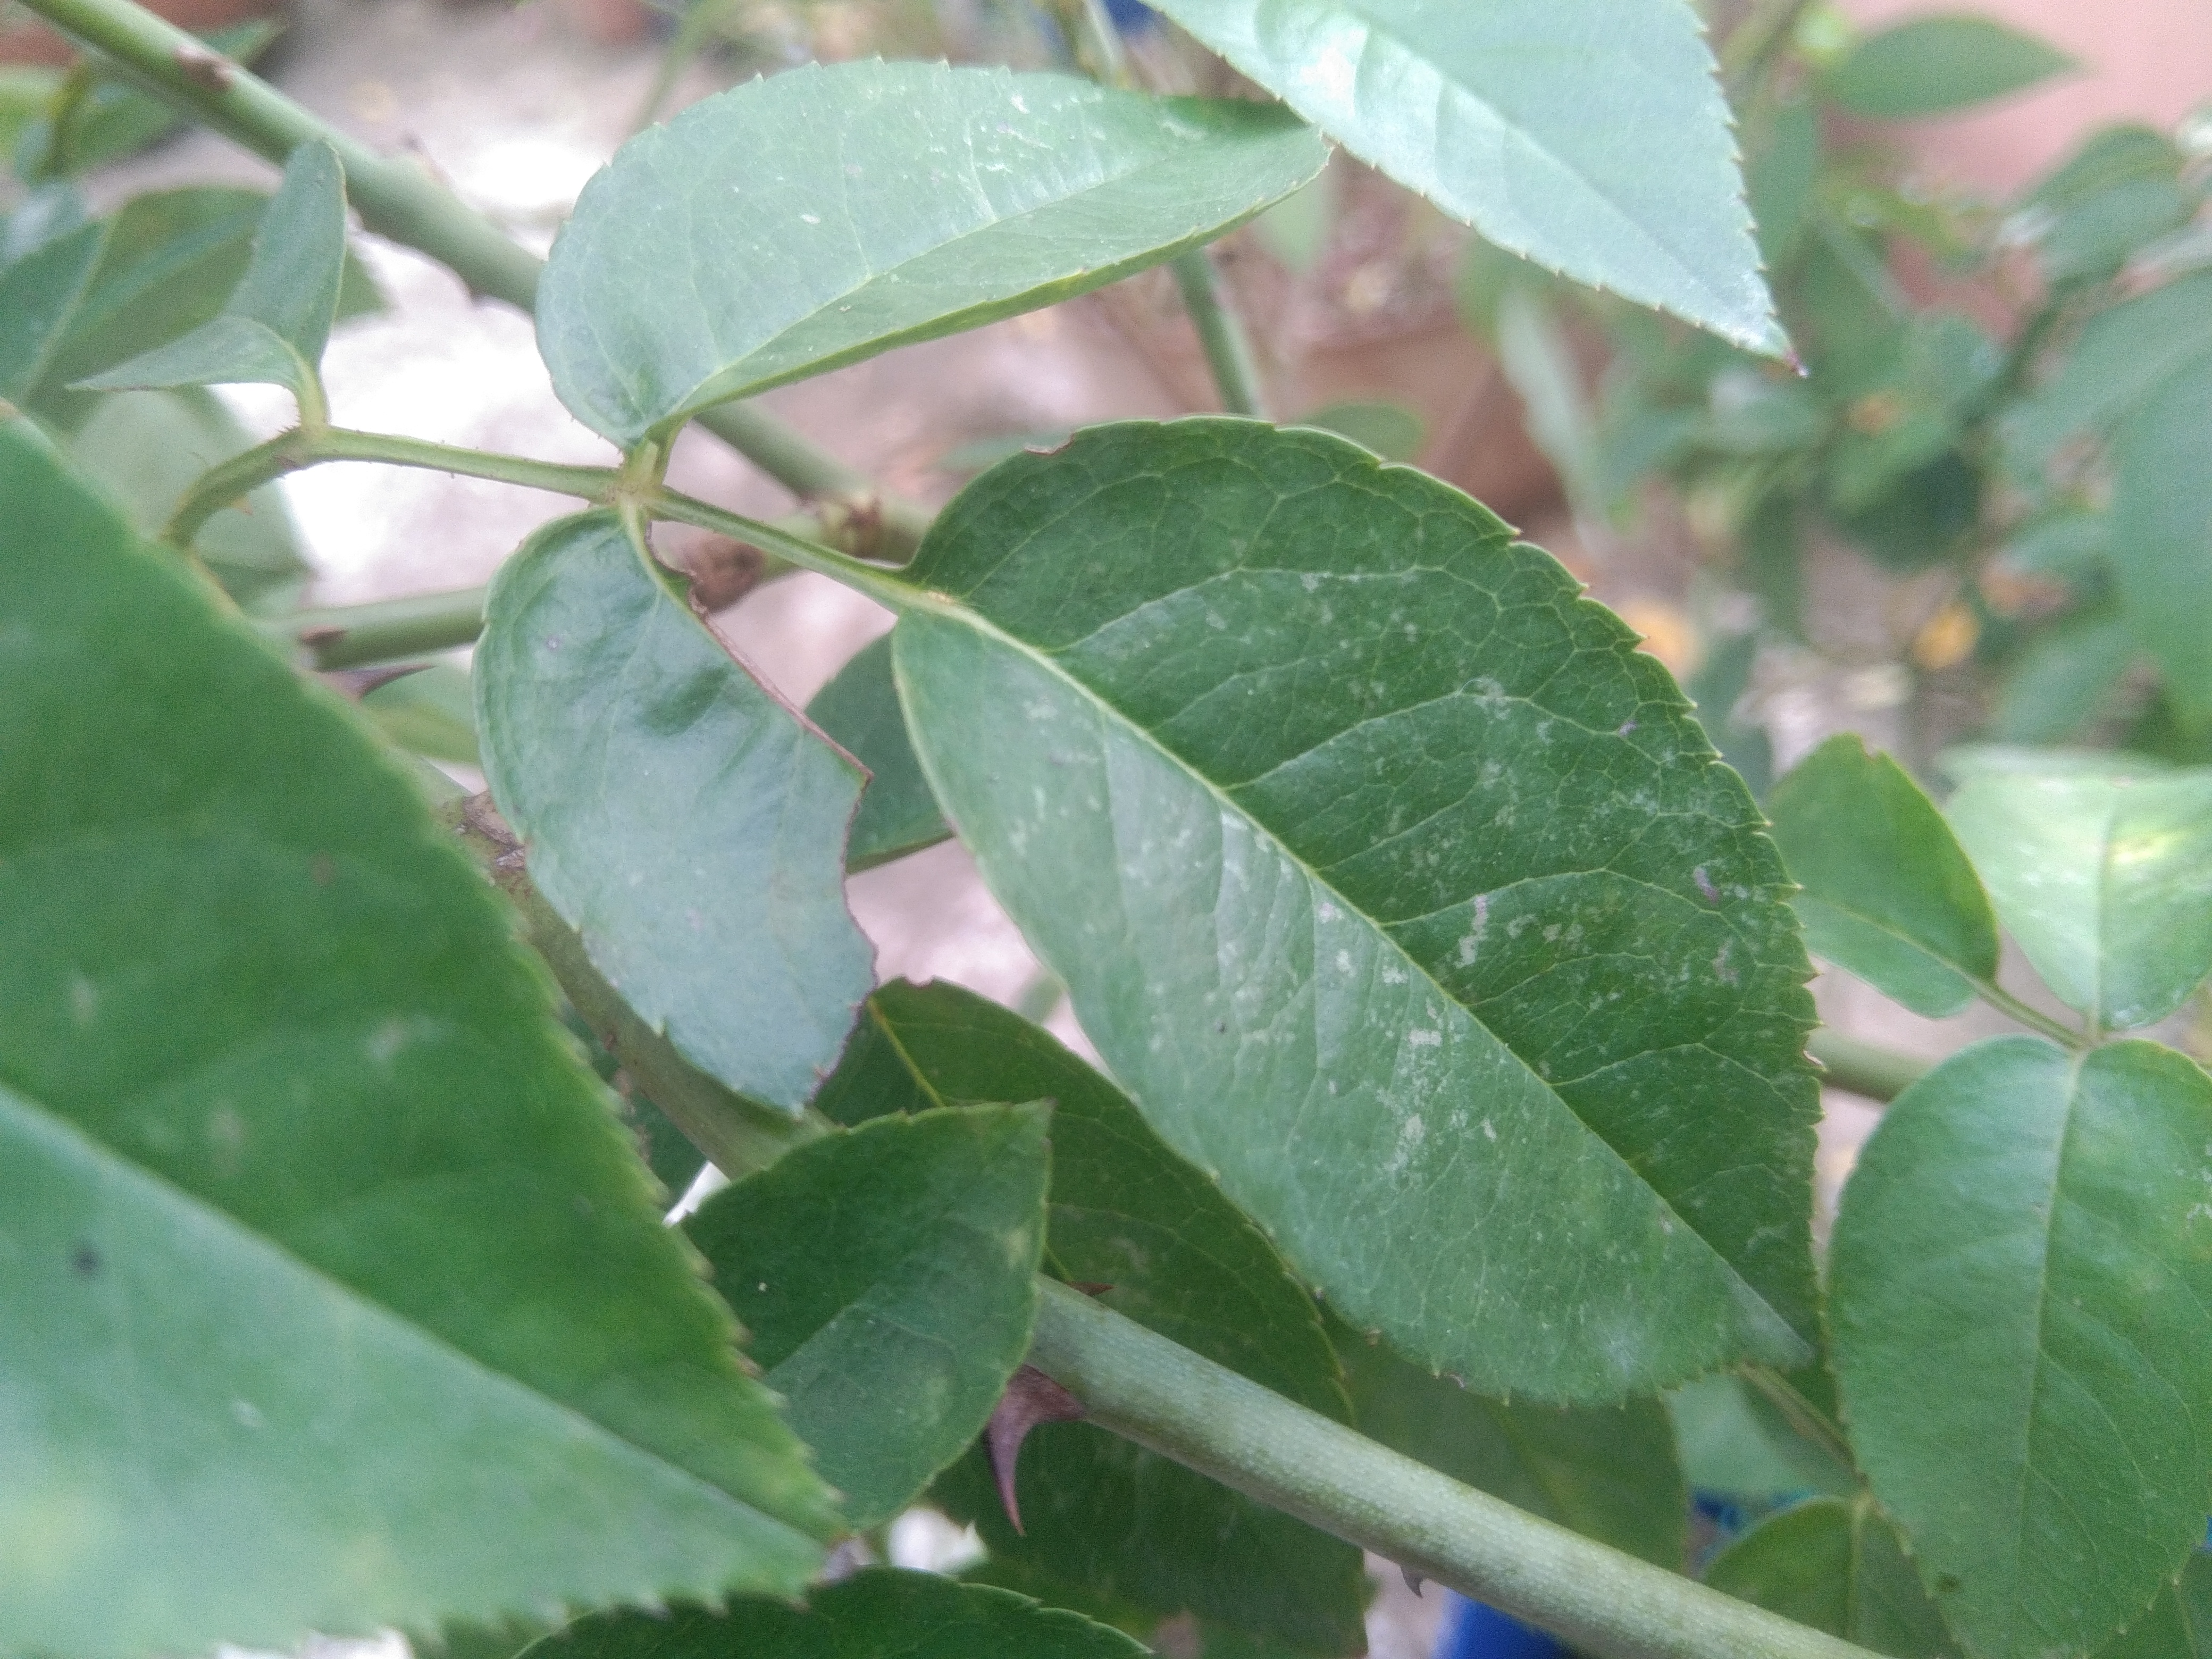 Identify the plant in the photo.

rose
